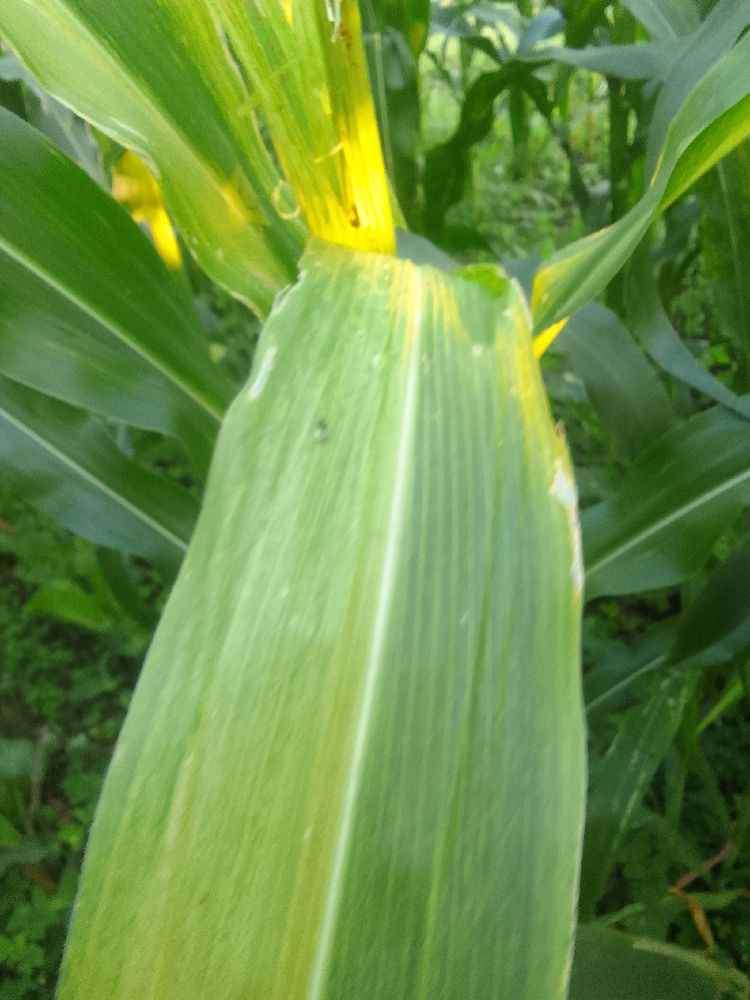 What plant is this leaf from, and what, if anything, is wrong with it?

maize, maize lethal necrosis
